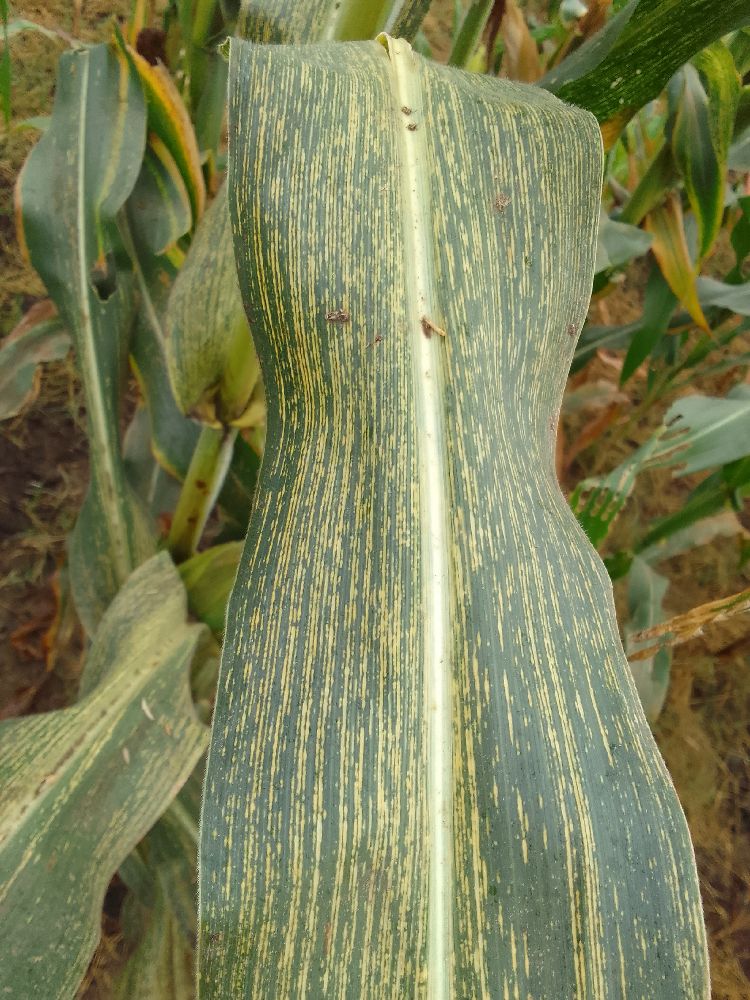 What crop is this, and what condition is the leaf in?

maize, maize streak virus
